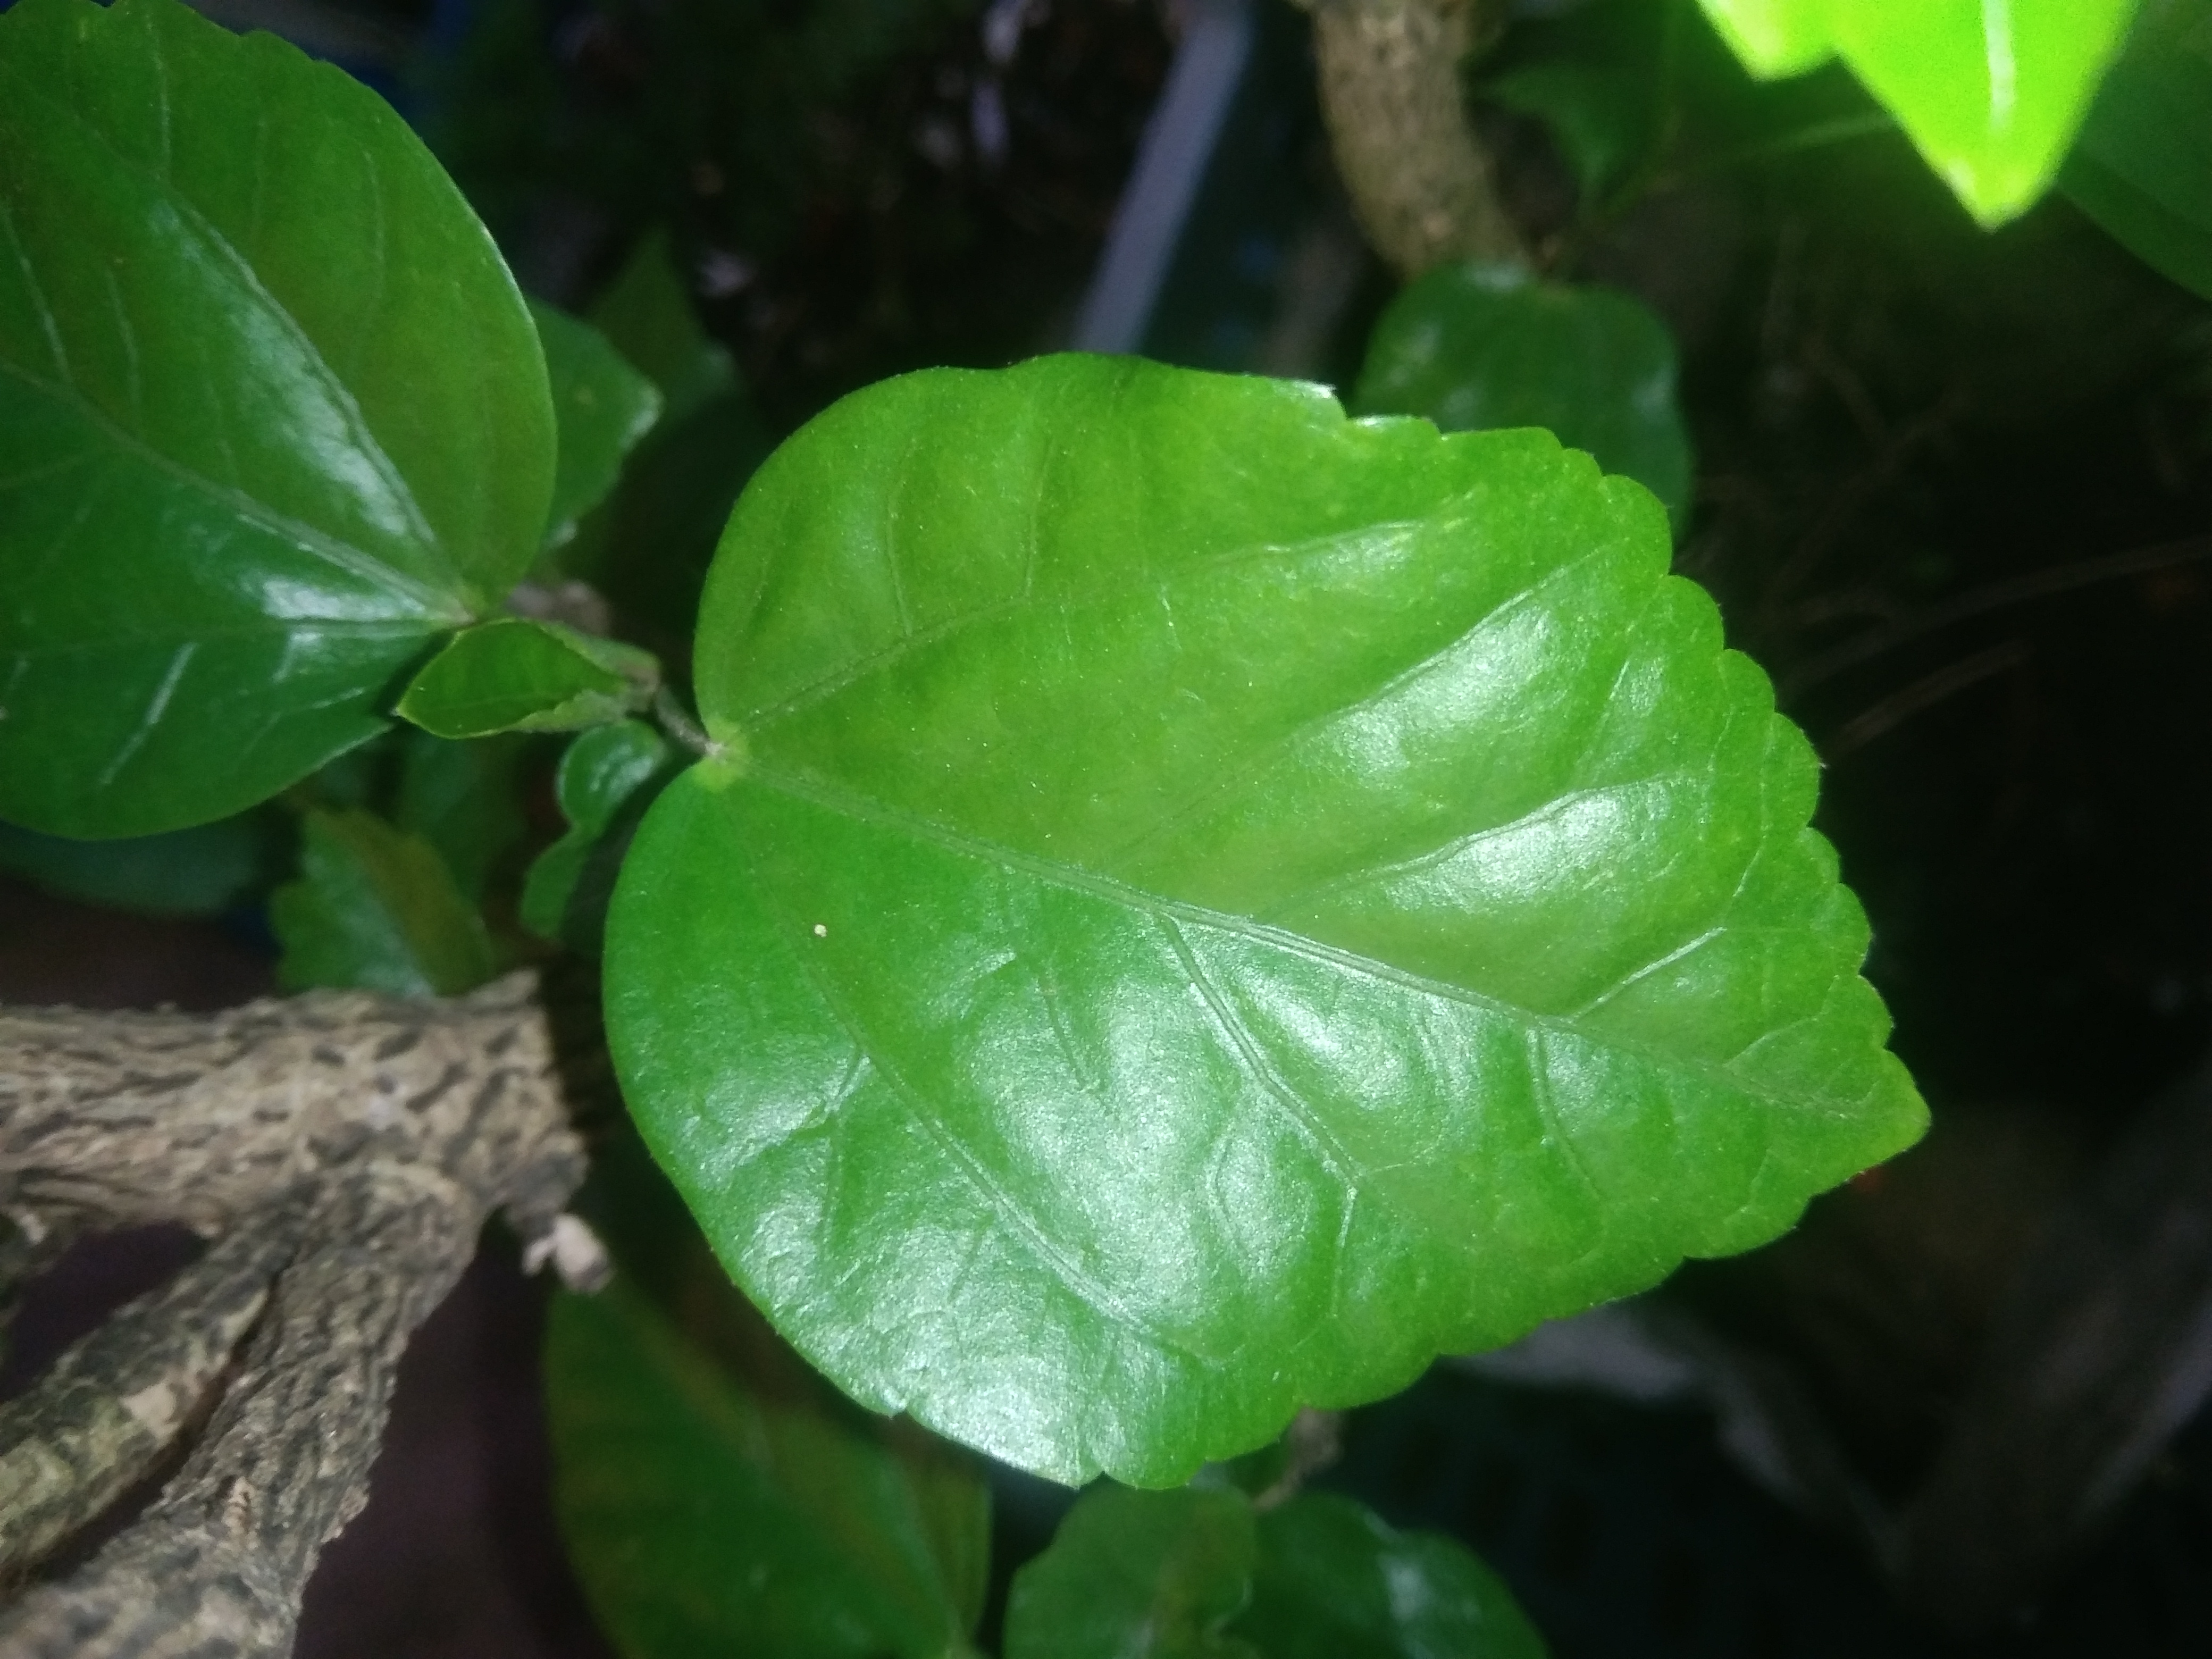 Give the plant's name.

hibiscus
